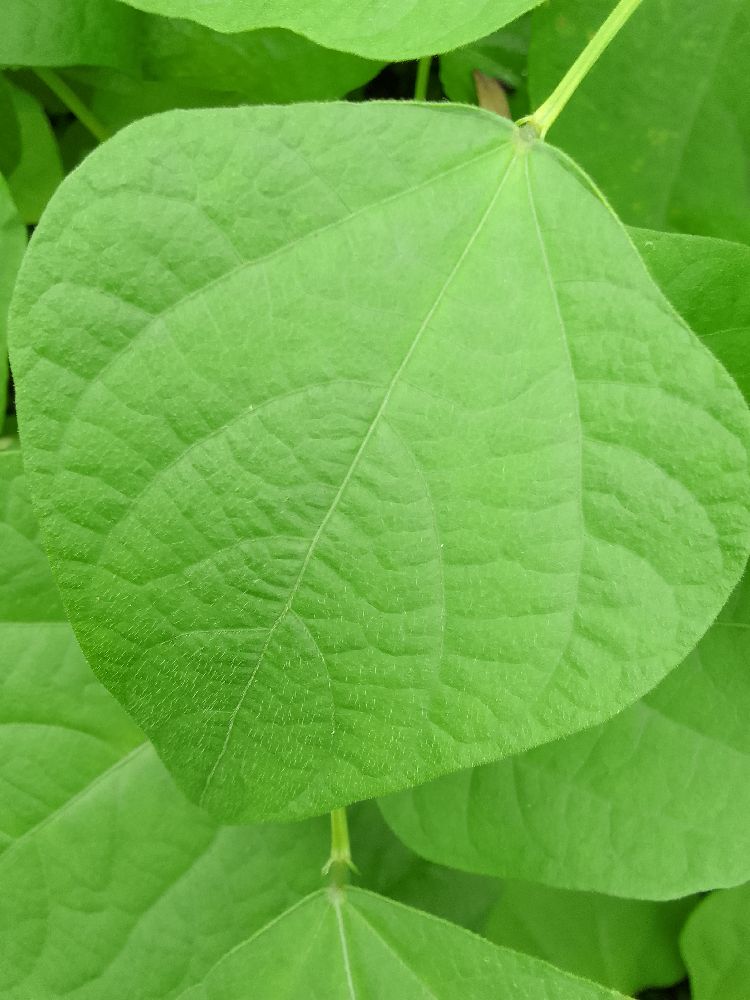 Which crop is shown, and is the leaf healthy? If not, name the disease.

common bean, healthy
